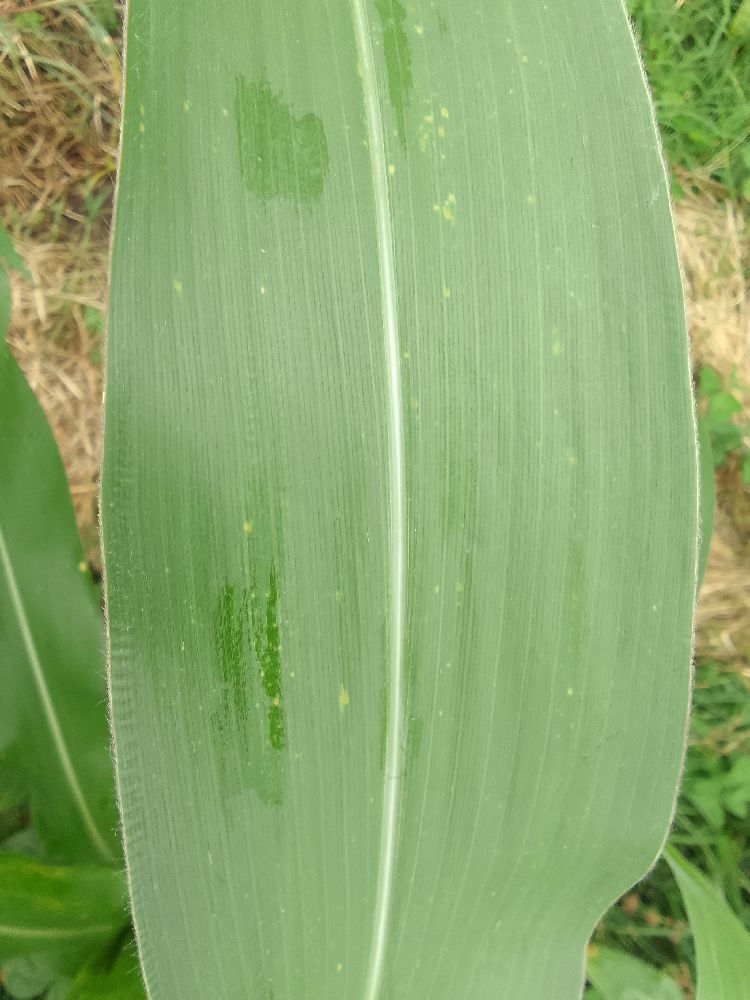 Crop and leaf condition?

maize, healthy
